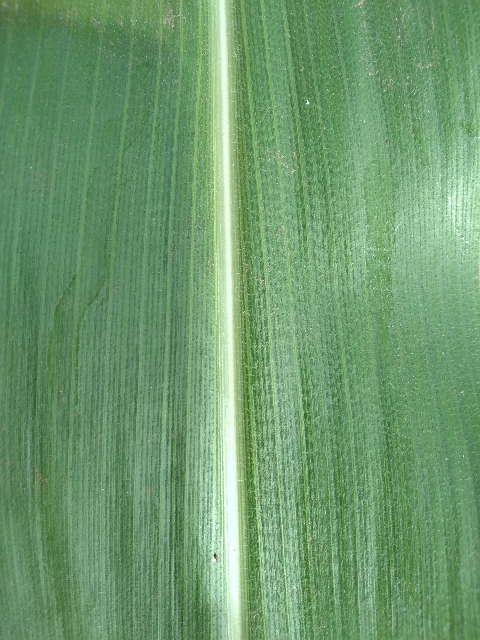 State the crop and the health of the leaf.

maize, healthy
